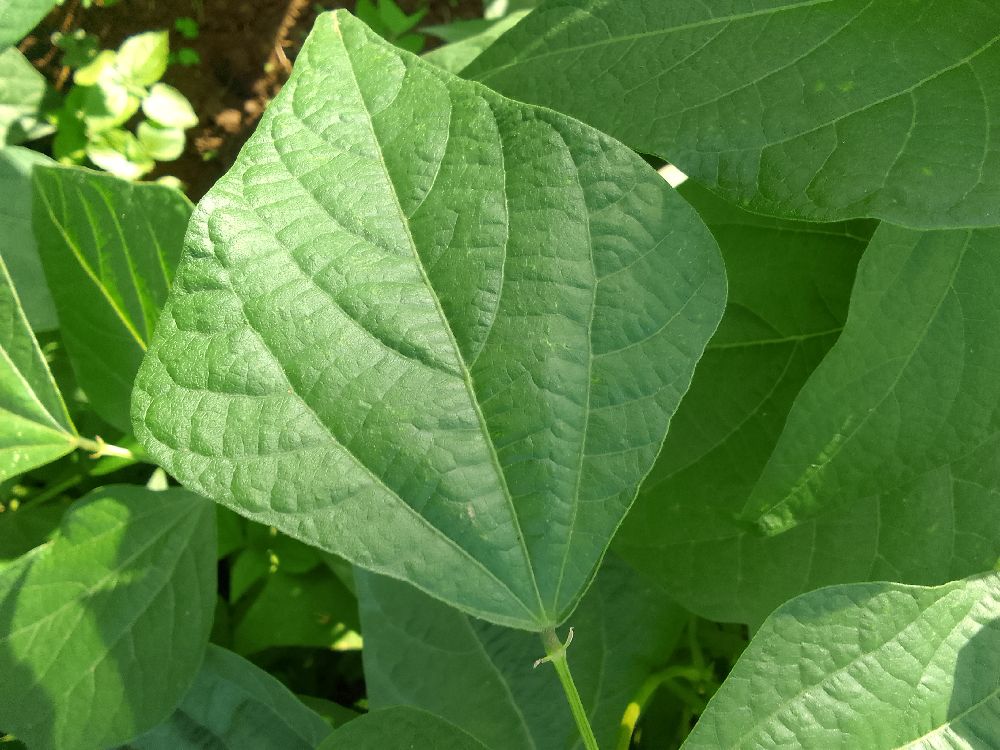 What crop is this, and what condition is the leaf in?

common bean, healthy
